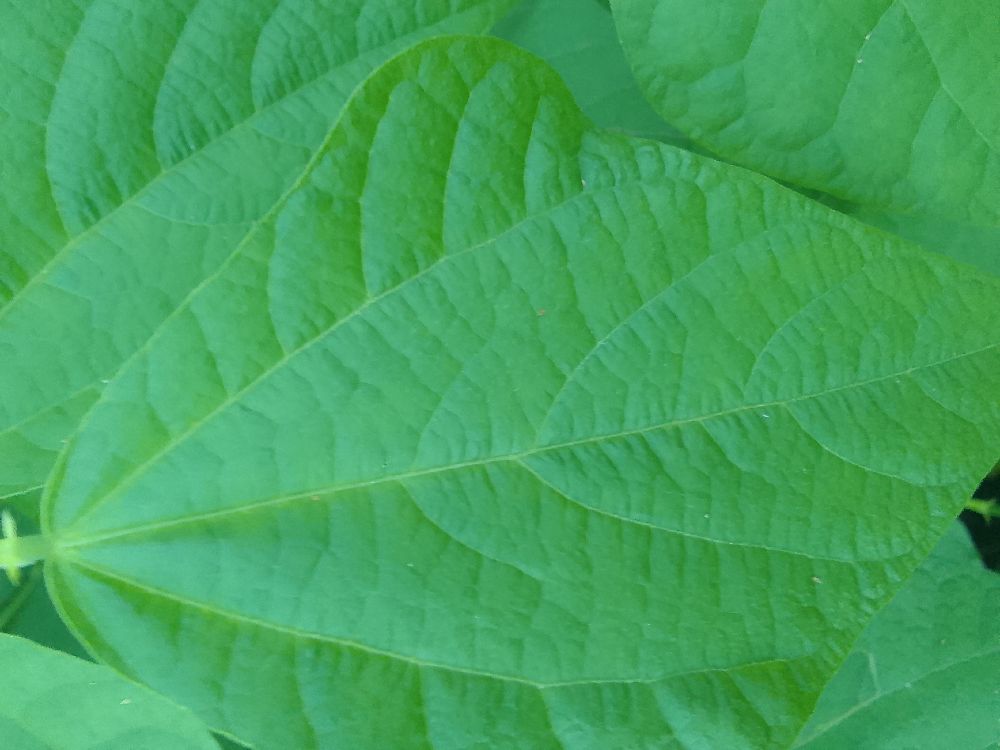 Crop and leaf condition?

common bean, healthy
